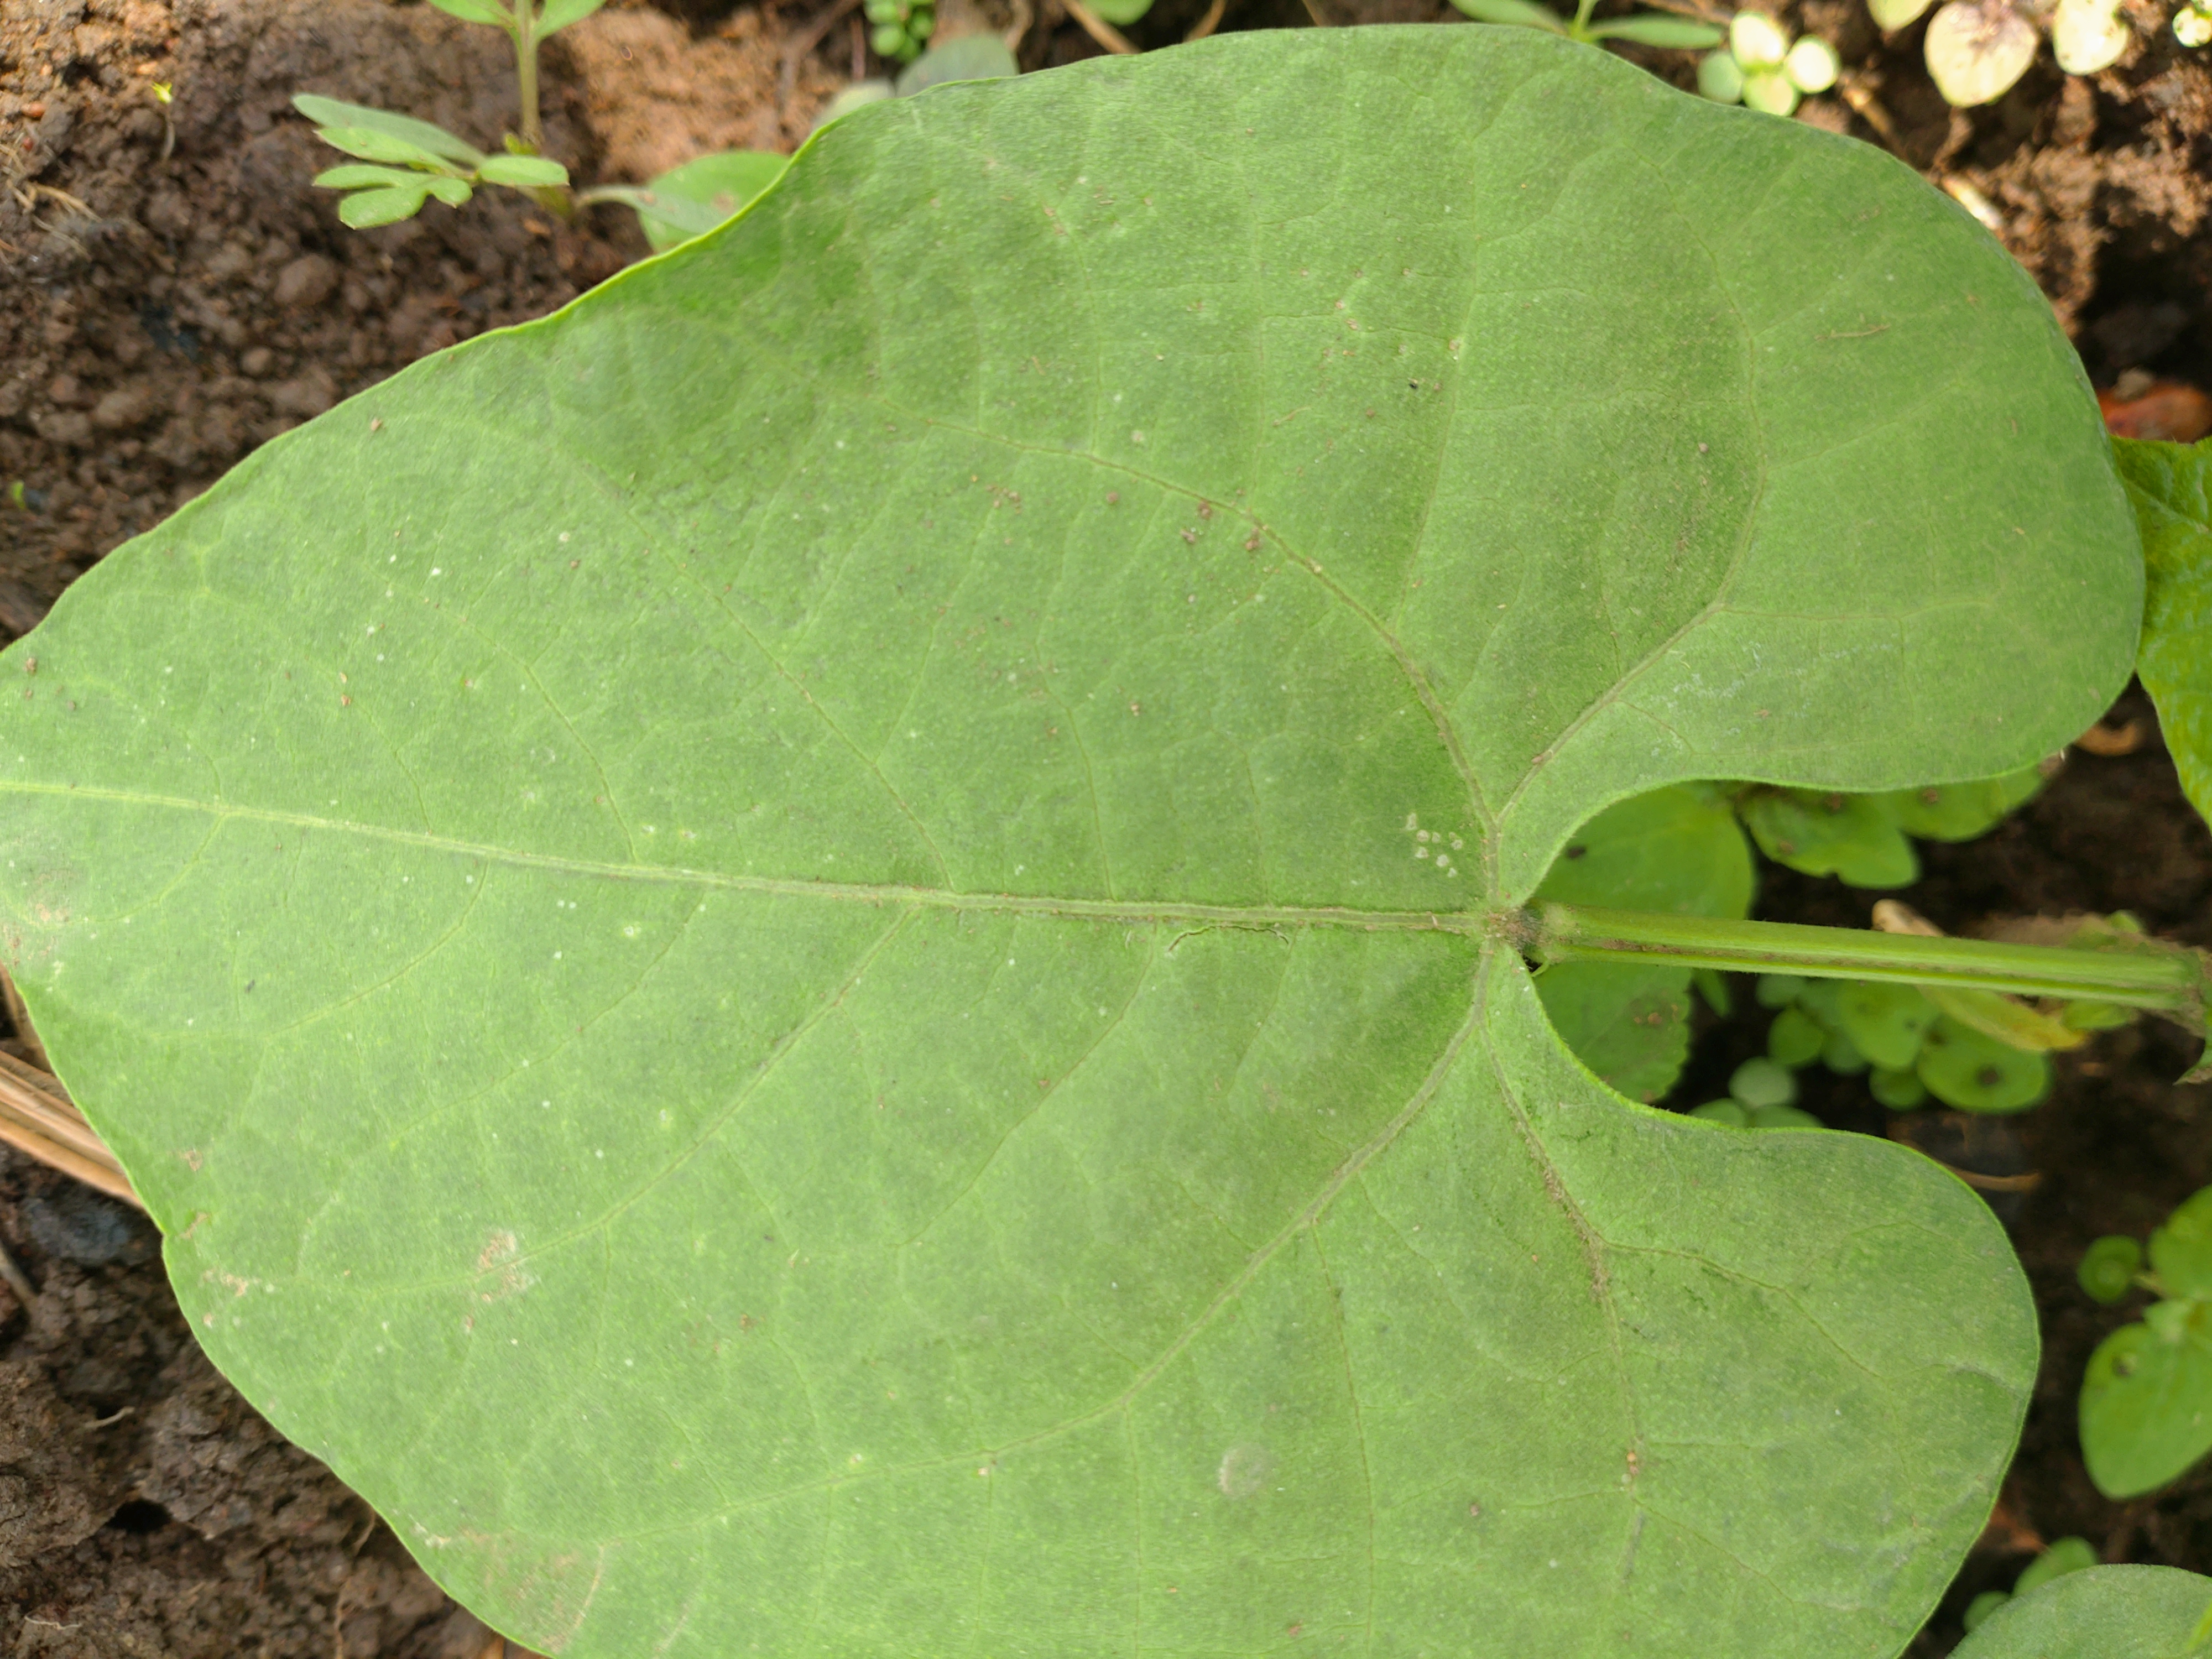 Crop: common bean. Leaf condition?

healthy
